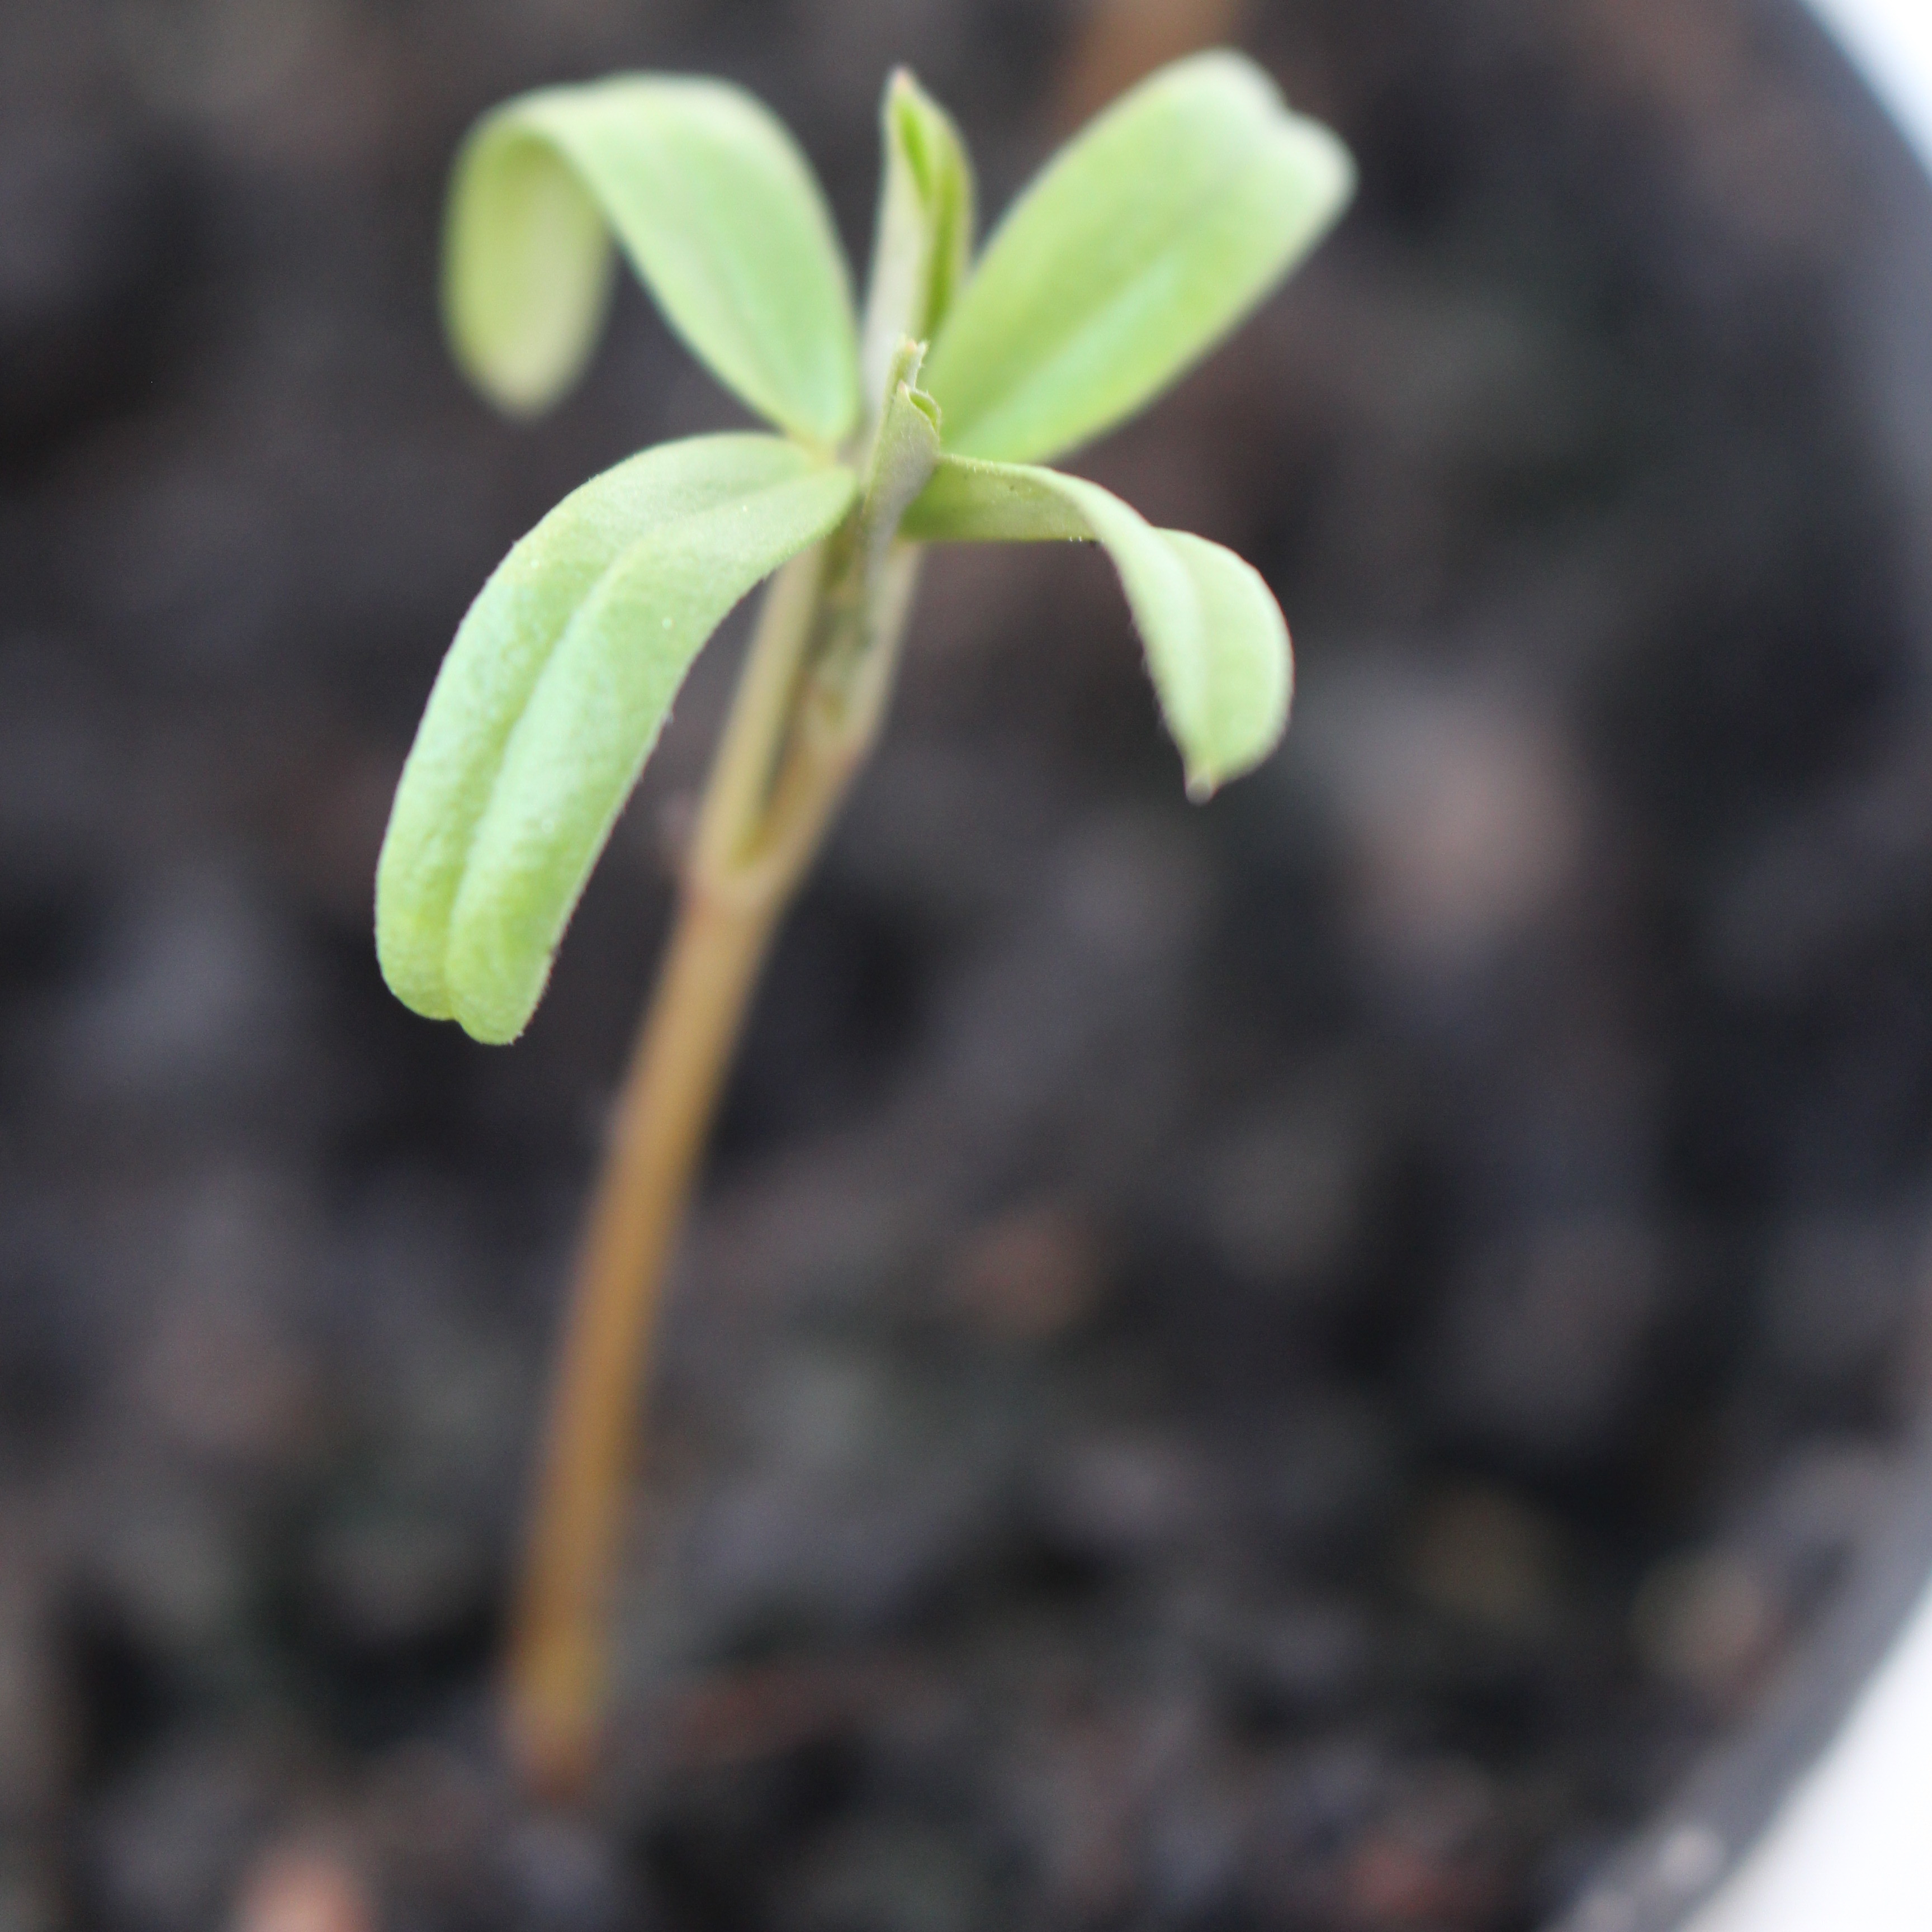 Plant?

Vicia sativa
